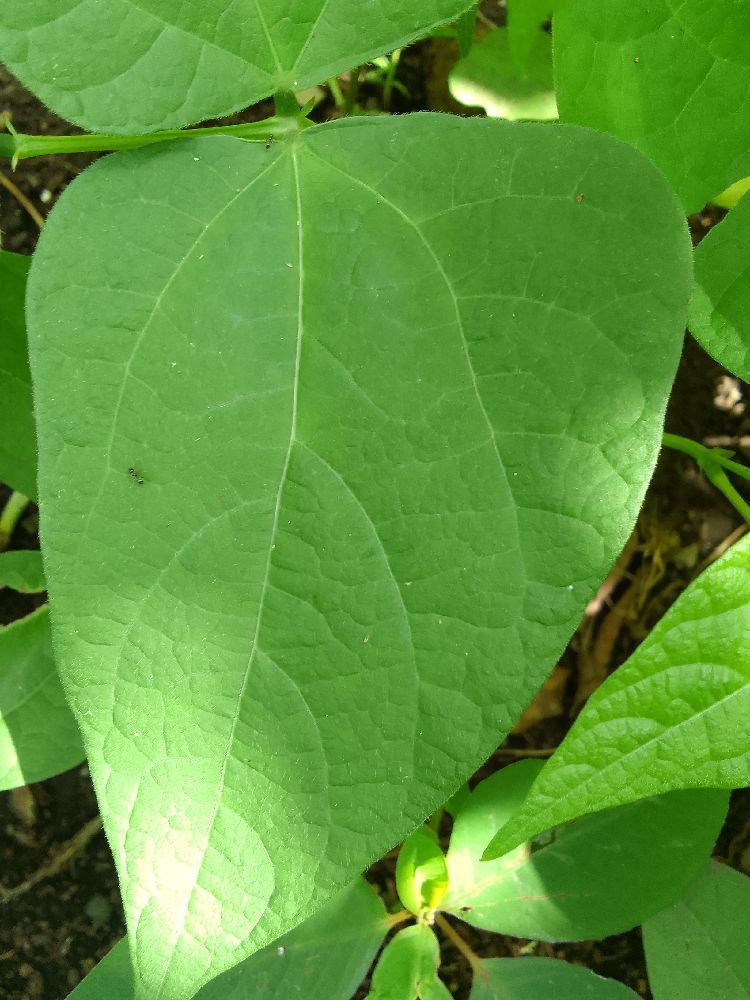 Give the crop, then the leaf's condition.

common bean, healthy
